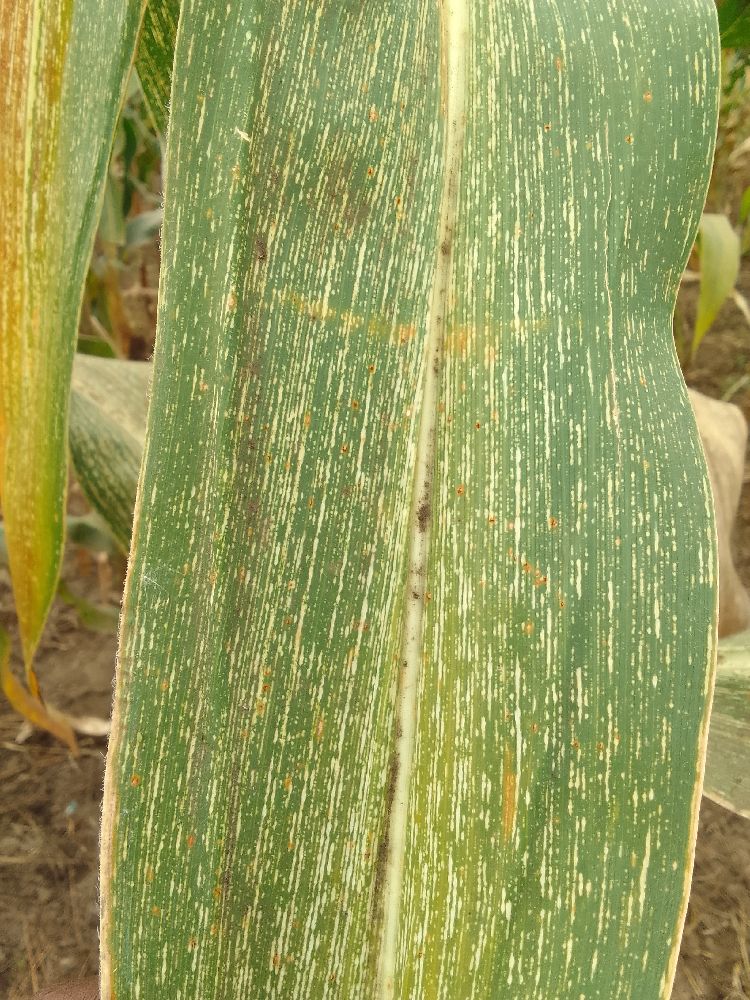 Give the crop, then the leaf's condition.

maize, maize streak virus
